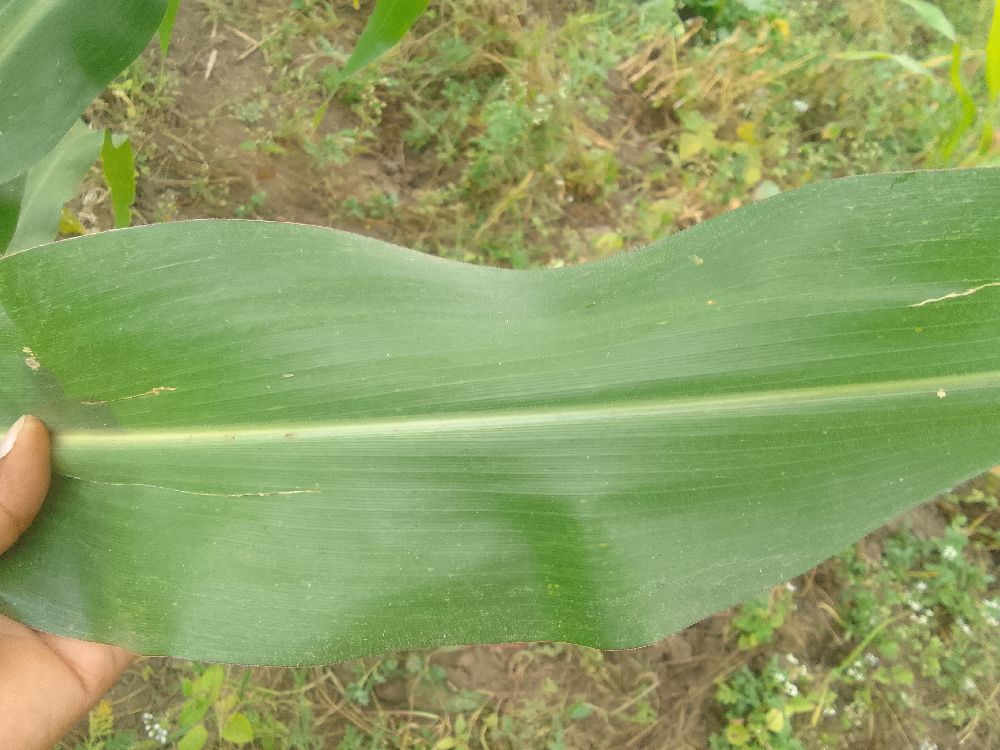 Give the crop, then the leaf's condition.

maize, healthy
